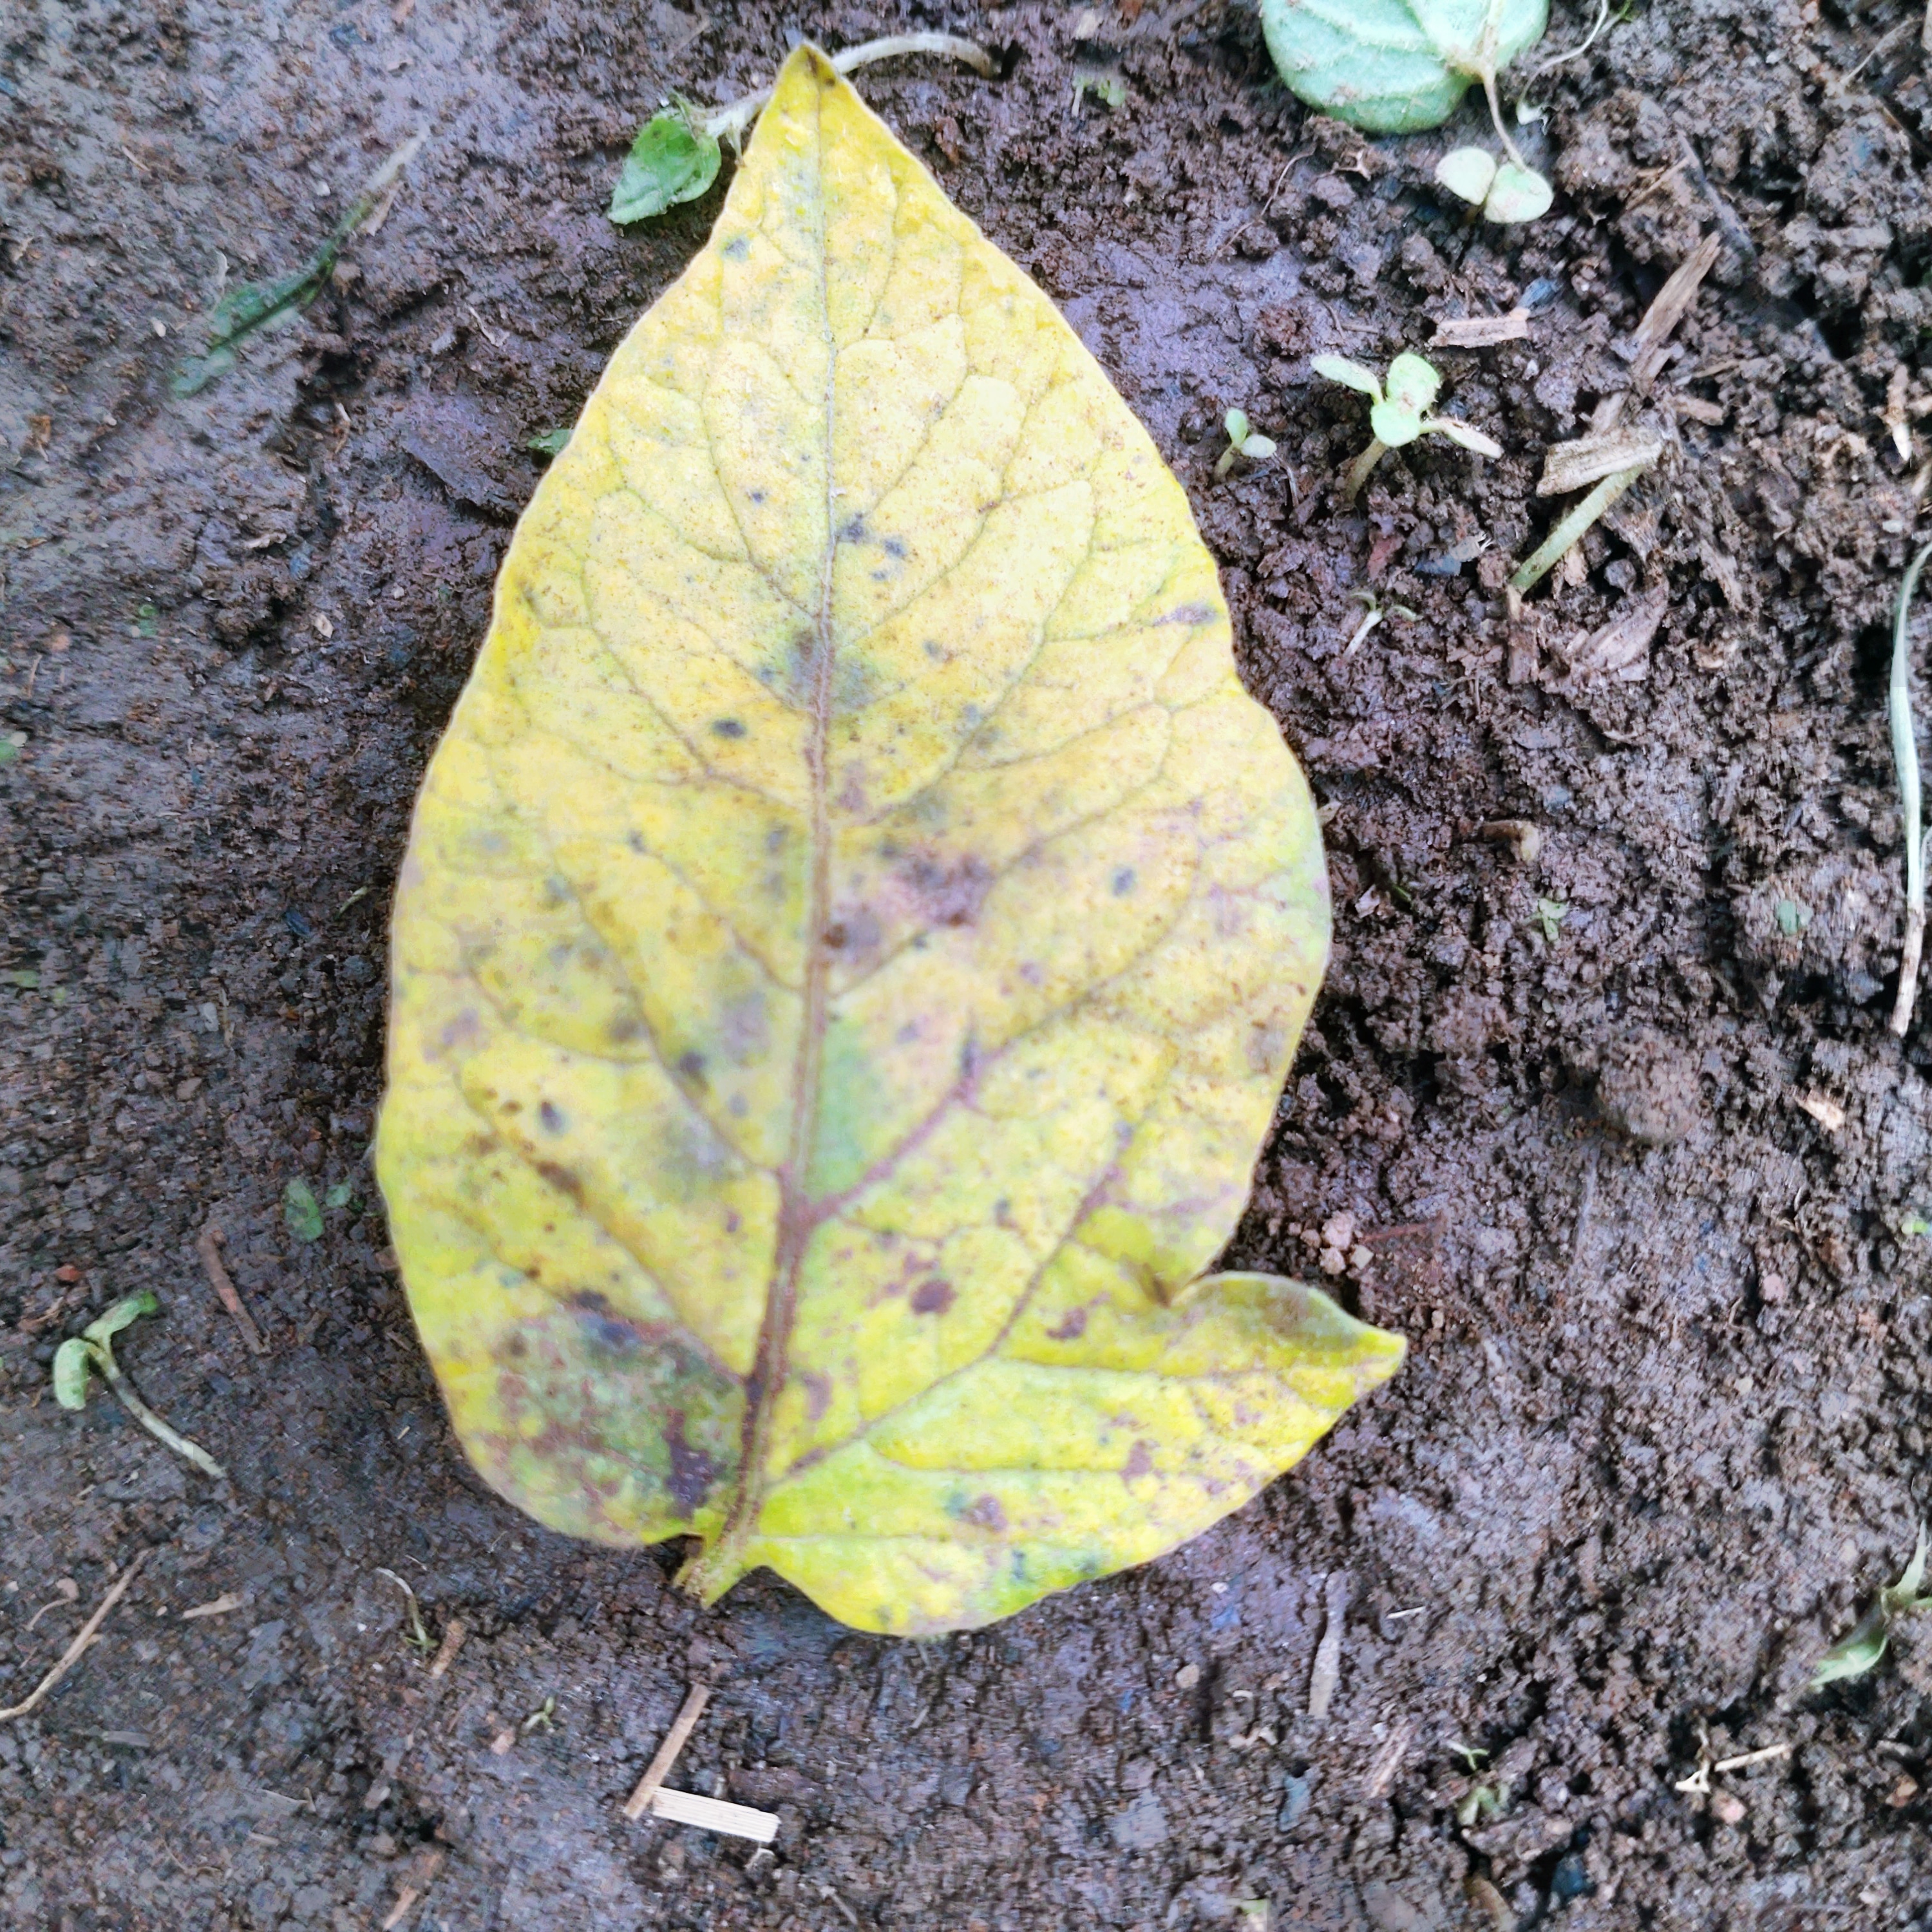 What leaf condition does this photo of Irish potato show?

late blight
